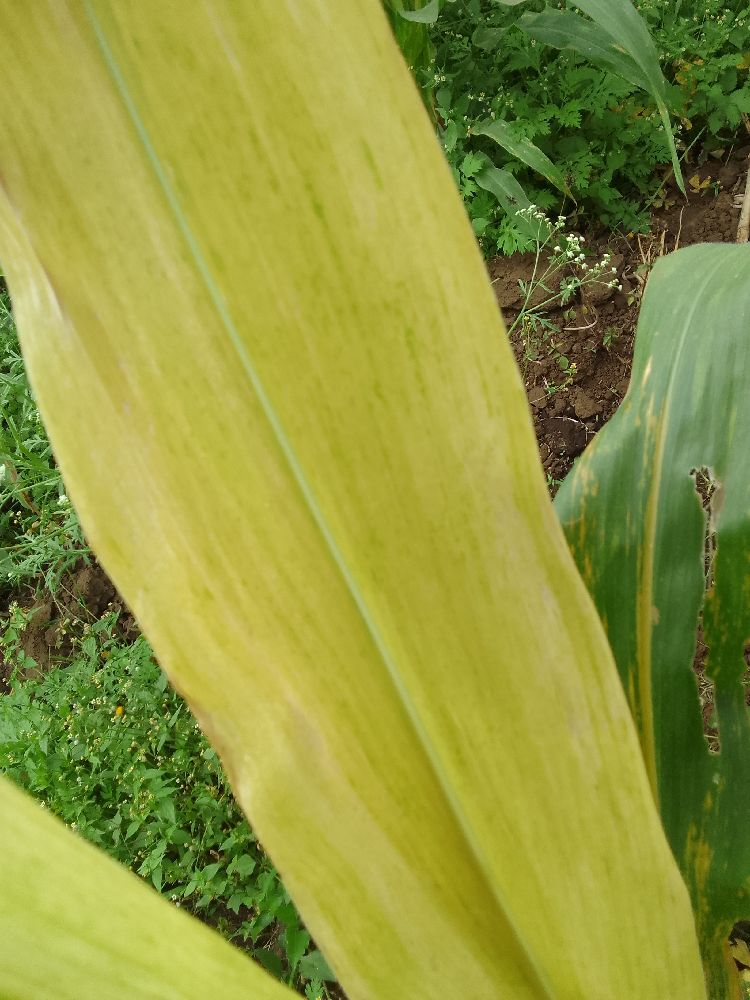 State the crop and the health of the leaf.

maize, maize lethal necrosis
